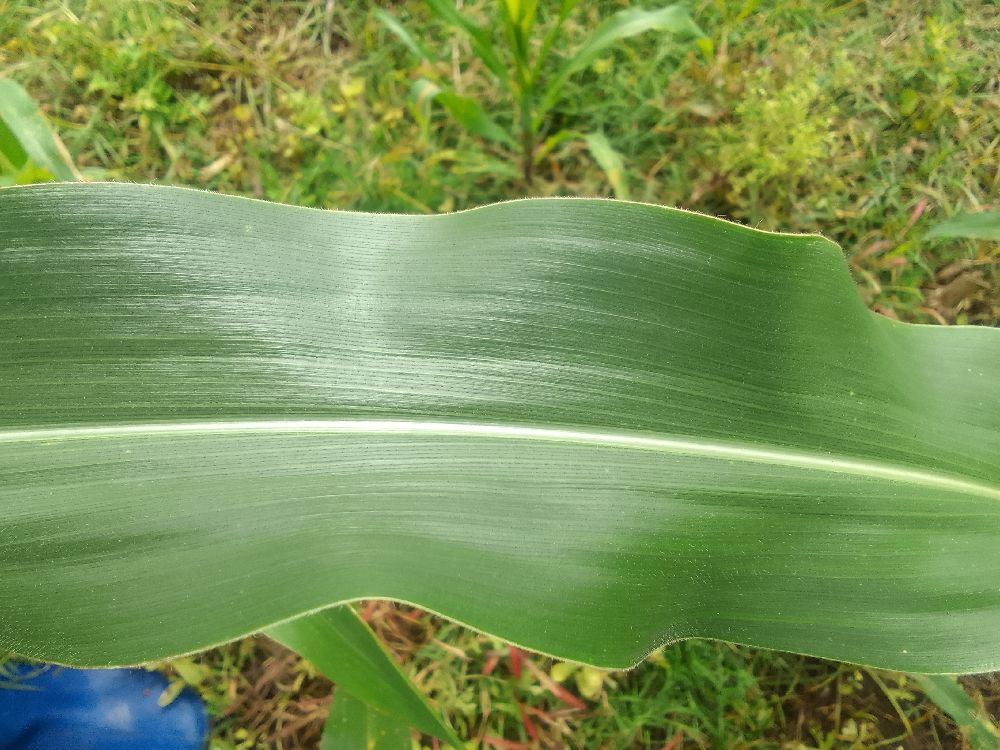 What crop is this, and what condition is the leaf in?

maize, healthy
